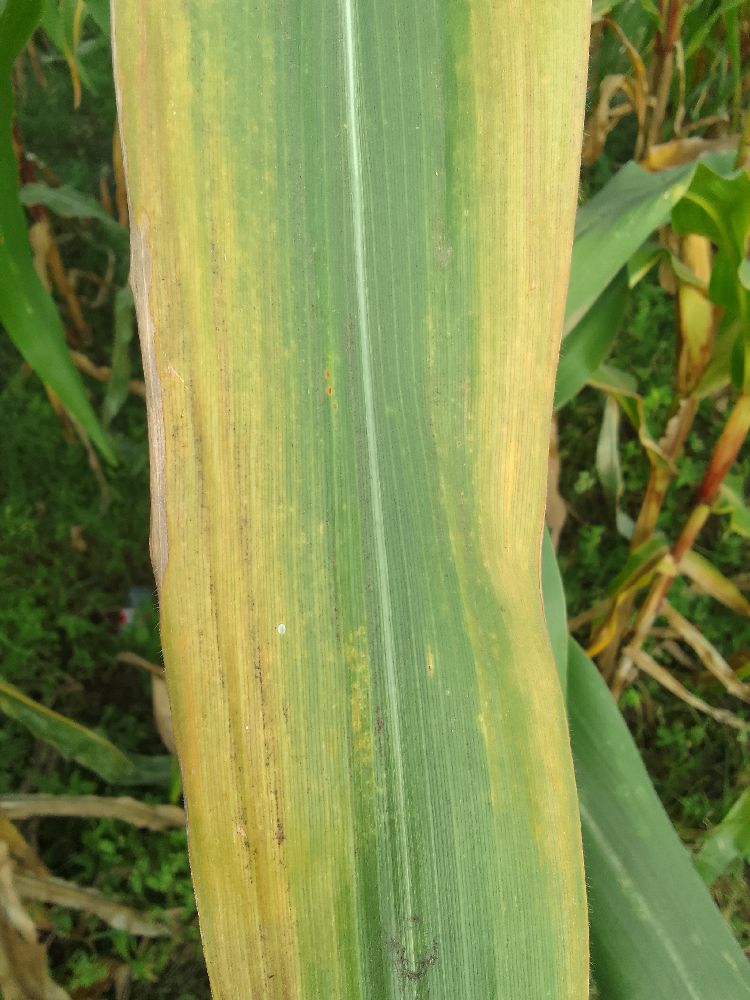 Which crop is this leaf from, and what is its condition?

maize, maize lethal necrosis
